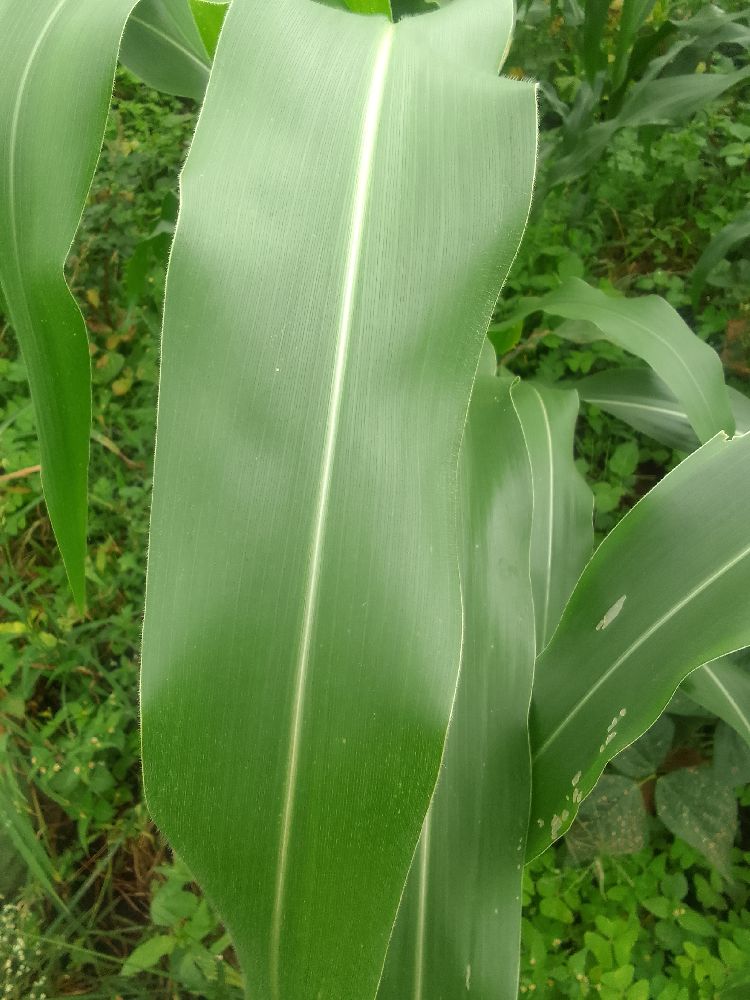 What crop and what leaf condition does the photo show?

maize, healthy
